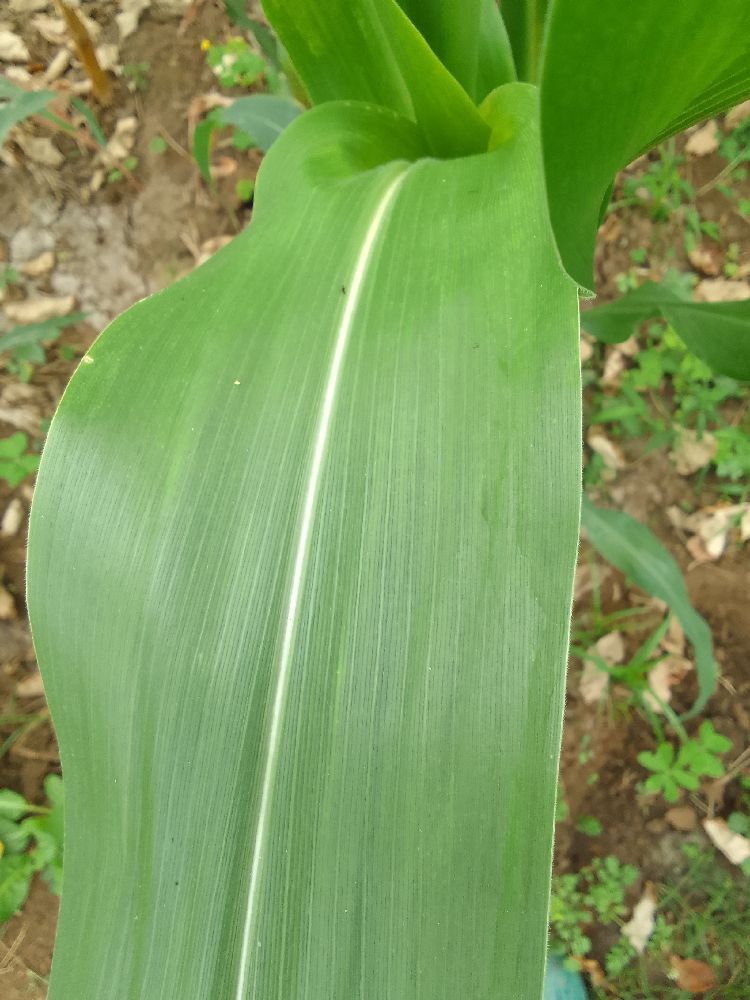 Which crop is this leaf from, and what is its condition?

maize, healthy
